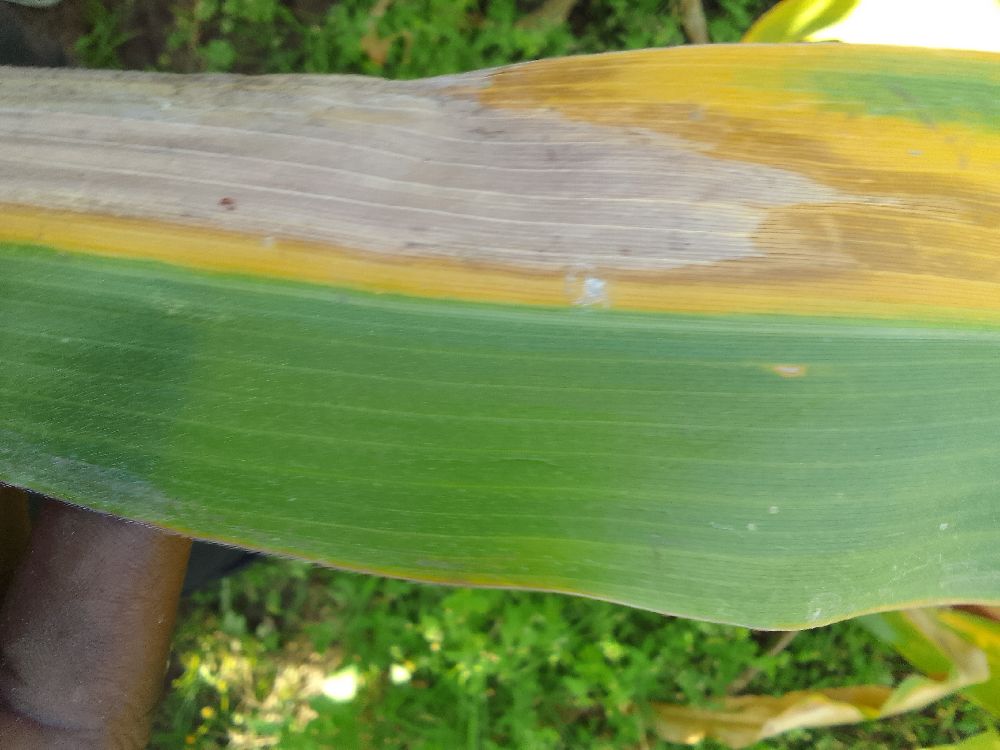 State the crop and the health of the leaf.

maize, maize lethal necrosis
